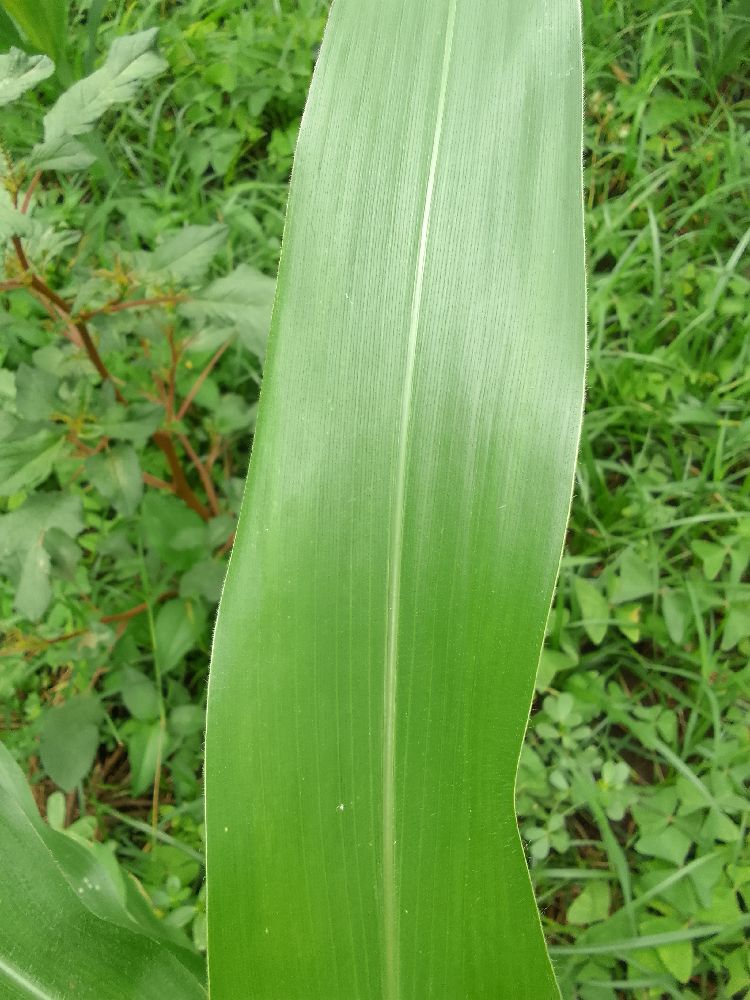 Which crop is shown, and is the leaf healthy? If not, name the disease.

maize, healthy
